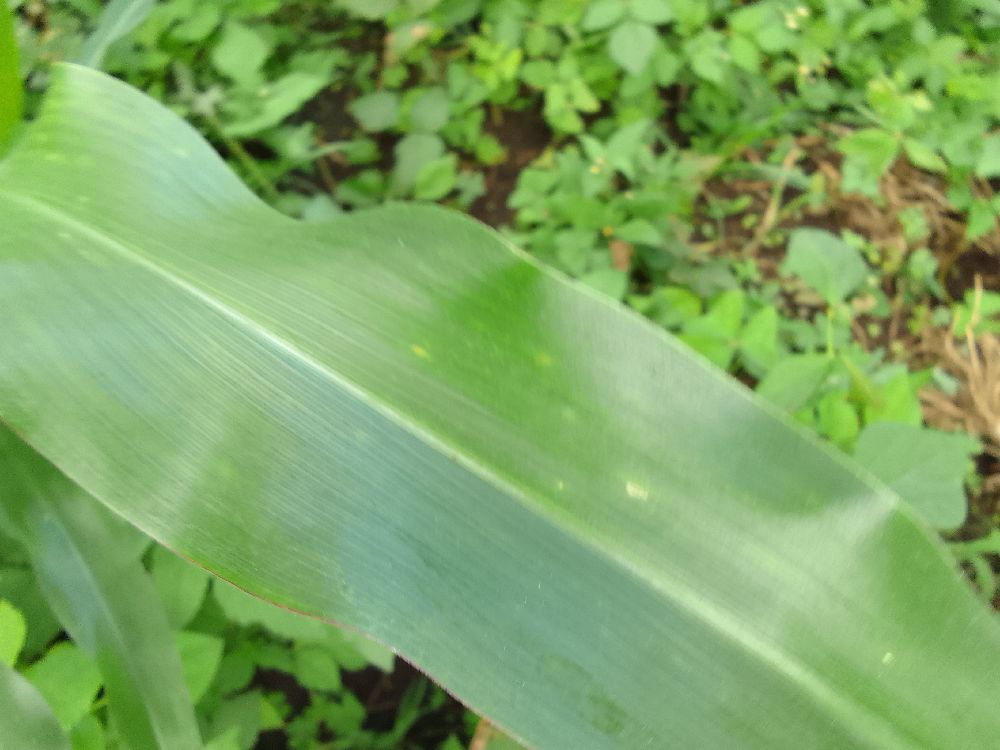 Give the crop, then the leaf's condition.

maize, healthy
